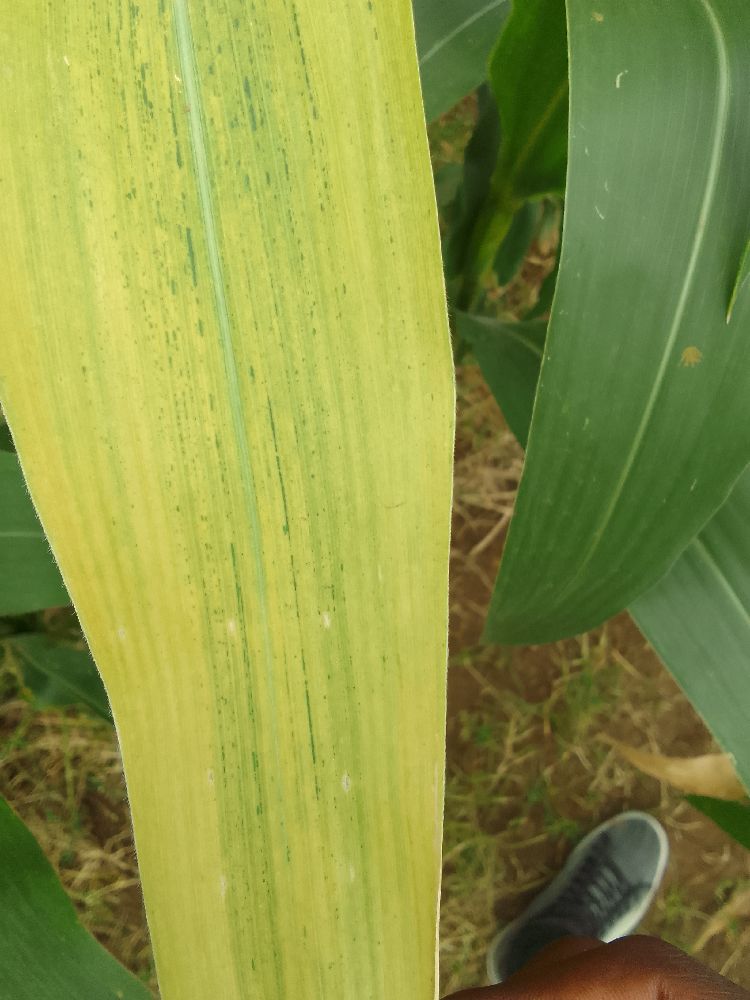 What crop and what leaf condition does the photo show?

maize, maize lethal necrosis
